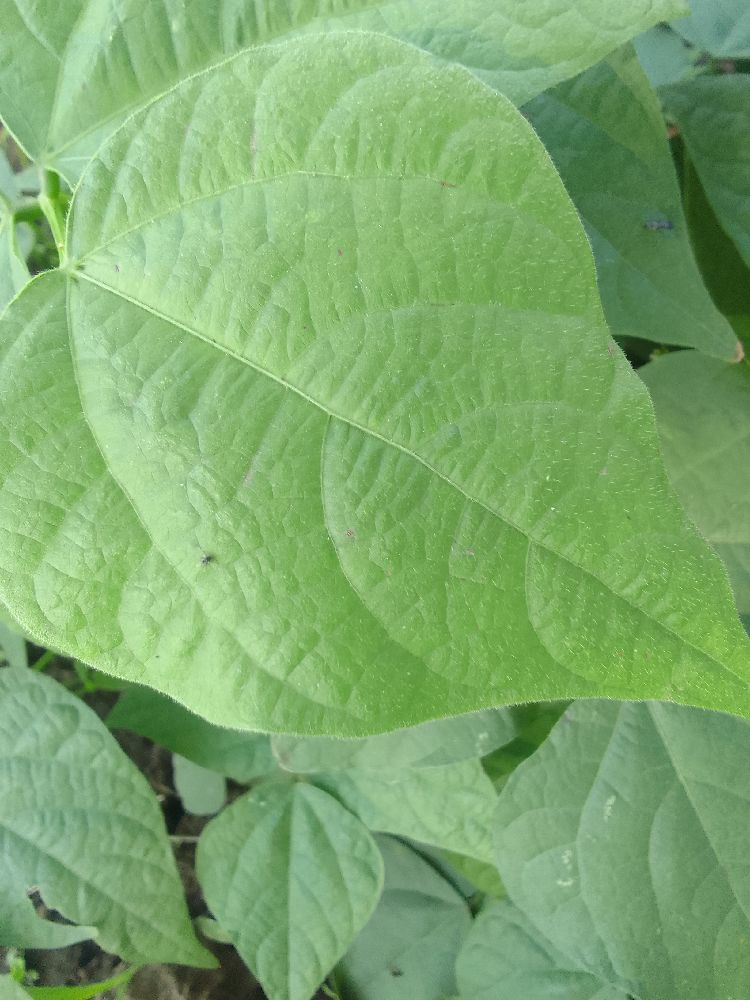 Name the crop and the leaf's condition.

common bean, healthy
